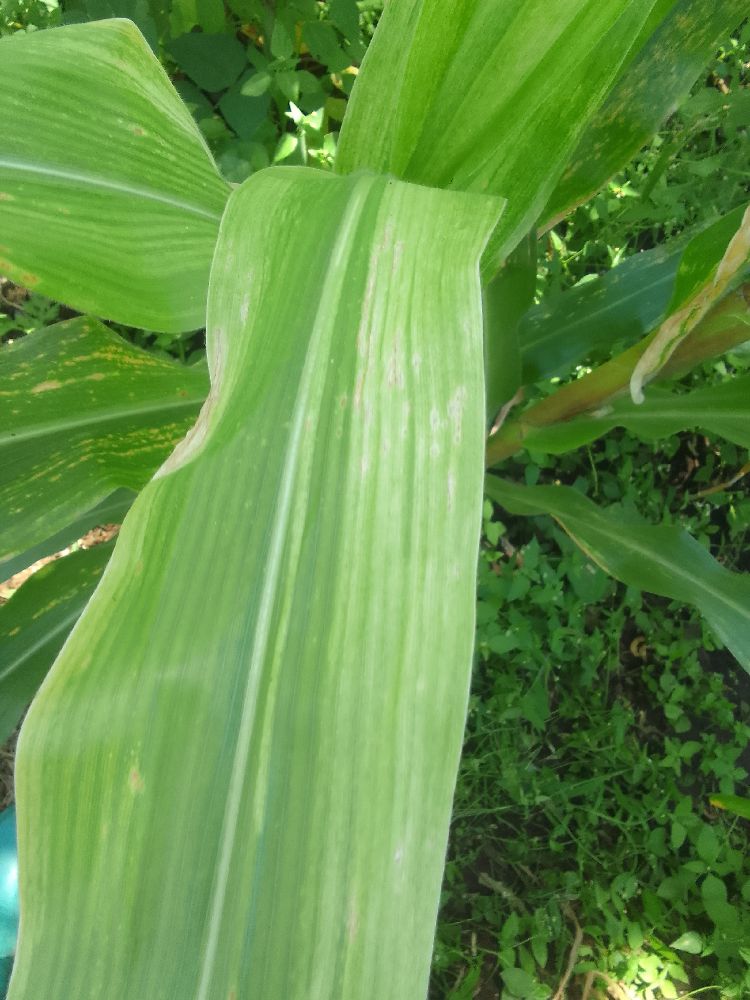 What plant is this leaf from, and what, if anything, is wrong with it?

maize, maize lethal necrosis
